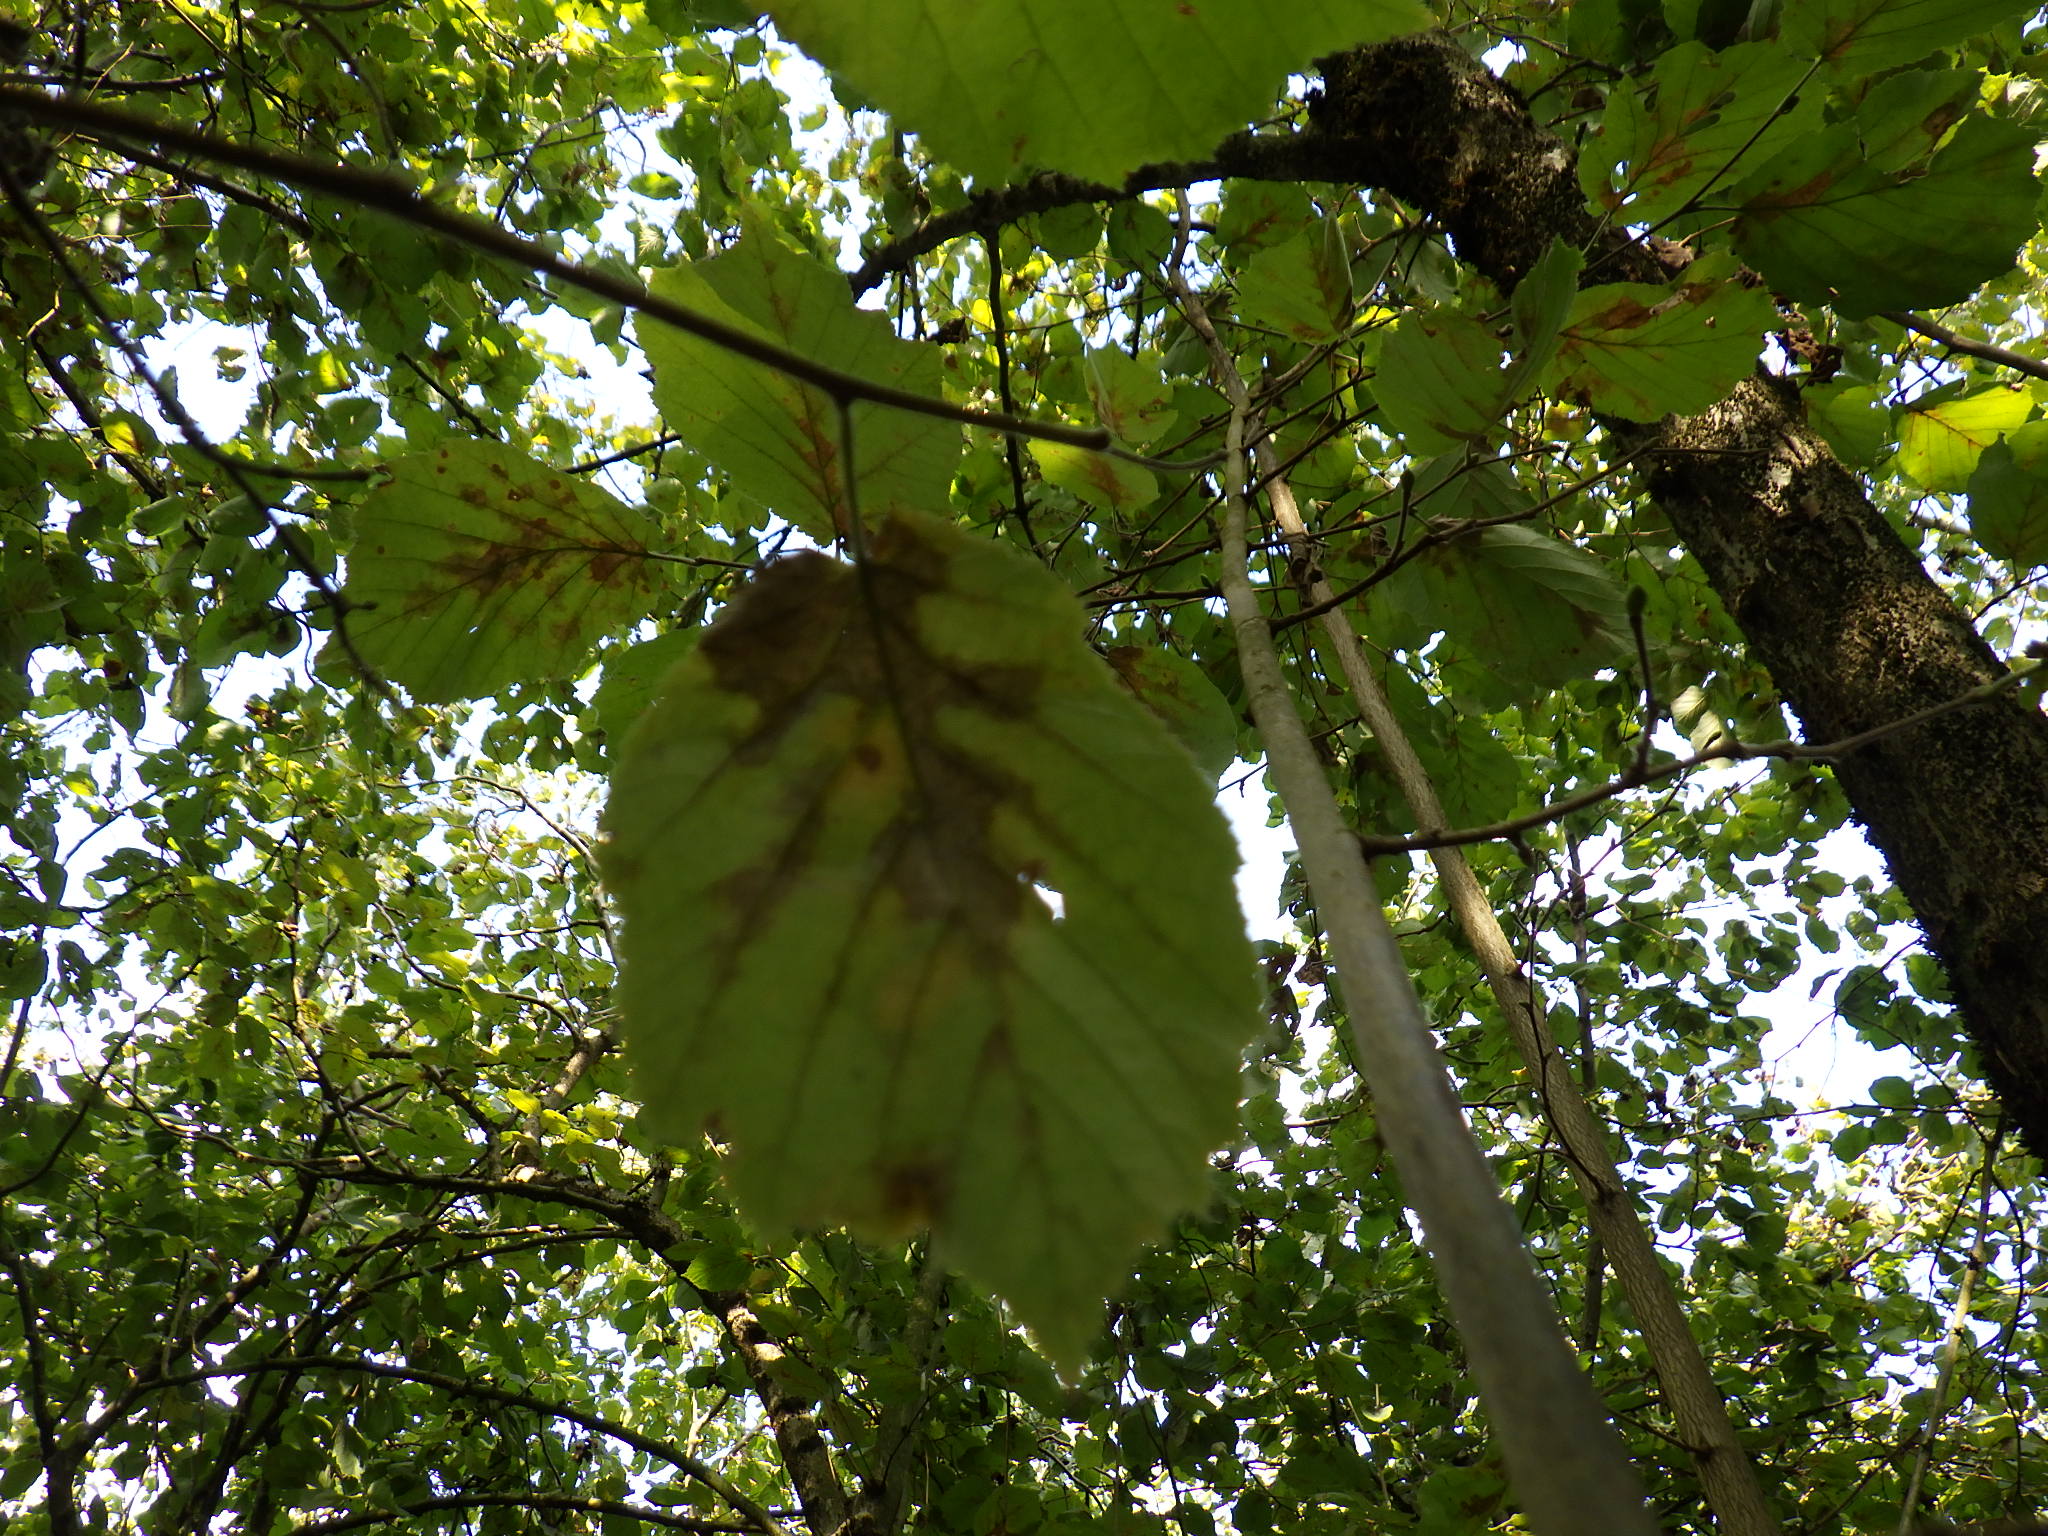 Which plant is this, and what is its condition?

hazel, bacterial spot
